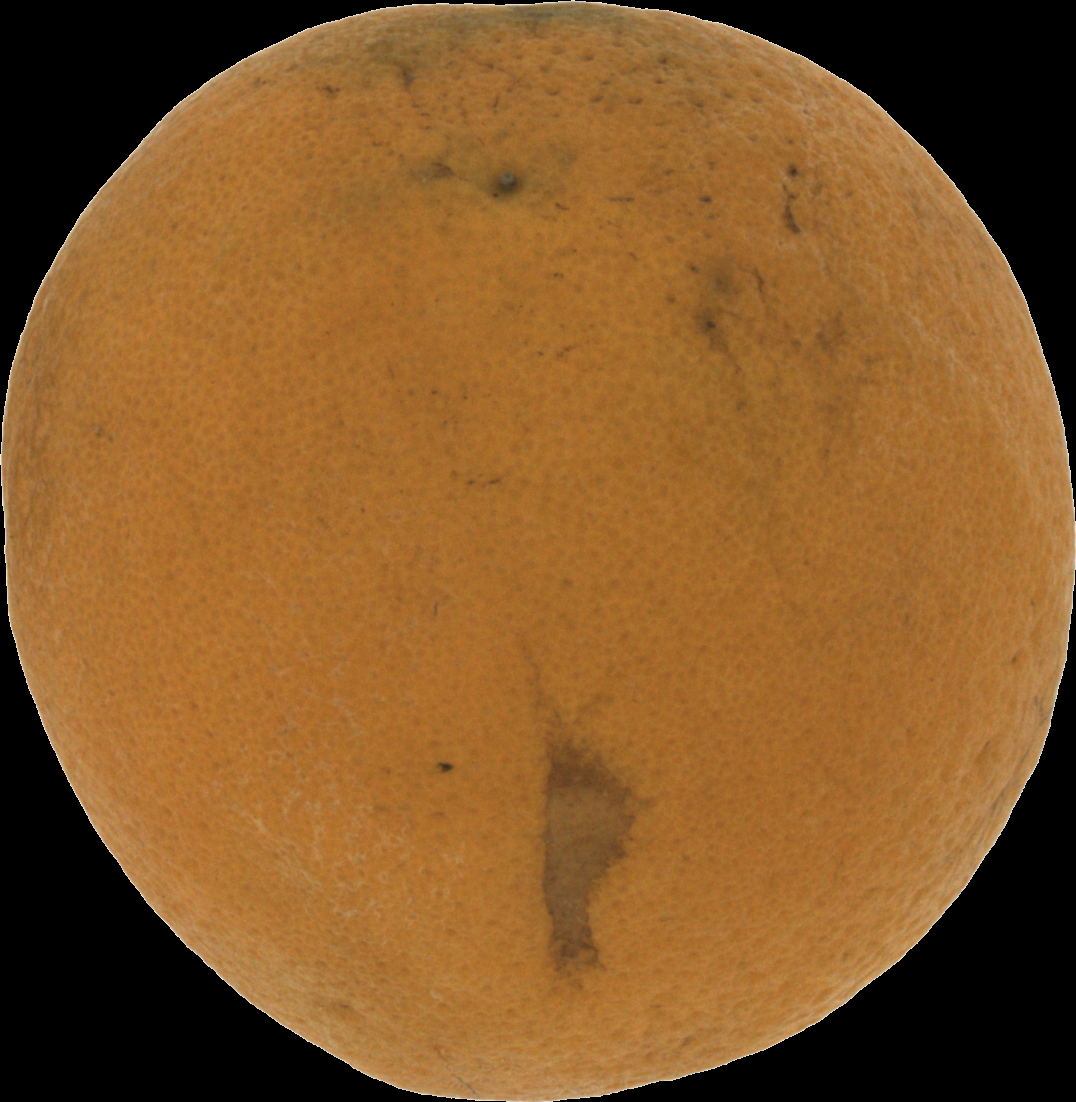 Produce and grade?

orange, bad
